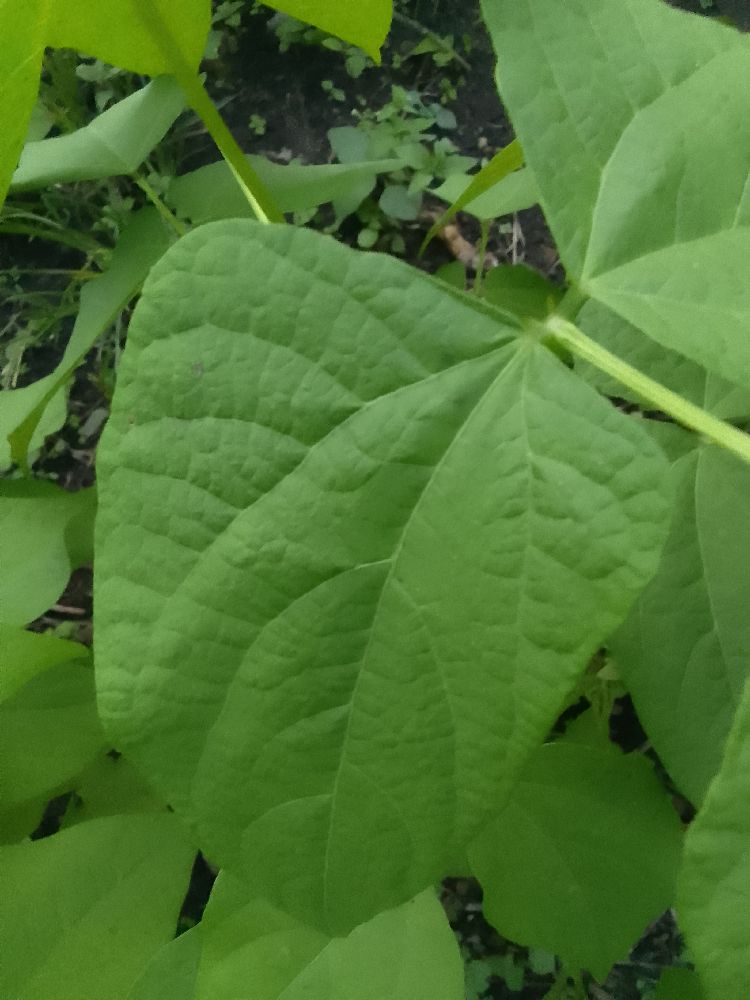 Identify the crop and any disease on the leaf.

common bean, healthy
